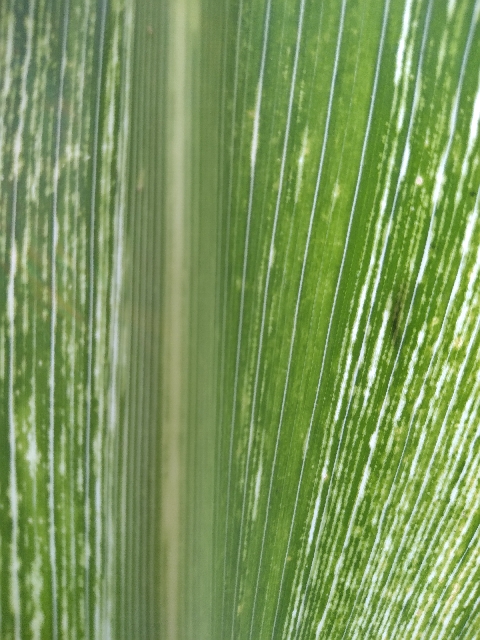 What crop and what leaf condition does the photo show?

maize, maize streak virus
